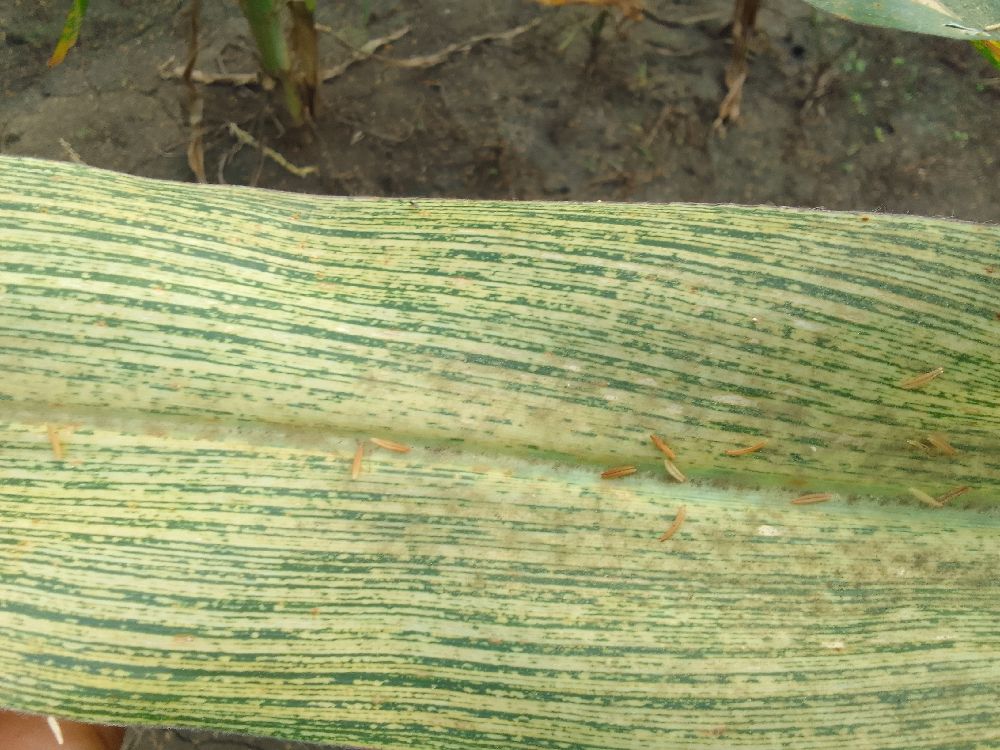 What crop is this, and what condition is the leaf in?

maize, maize streak virus
